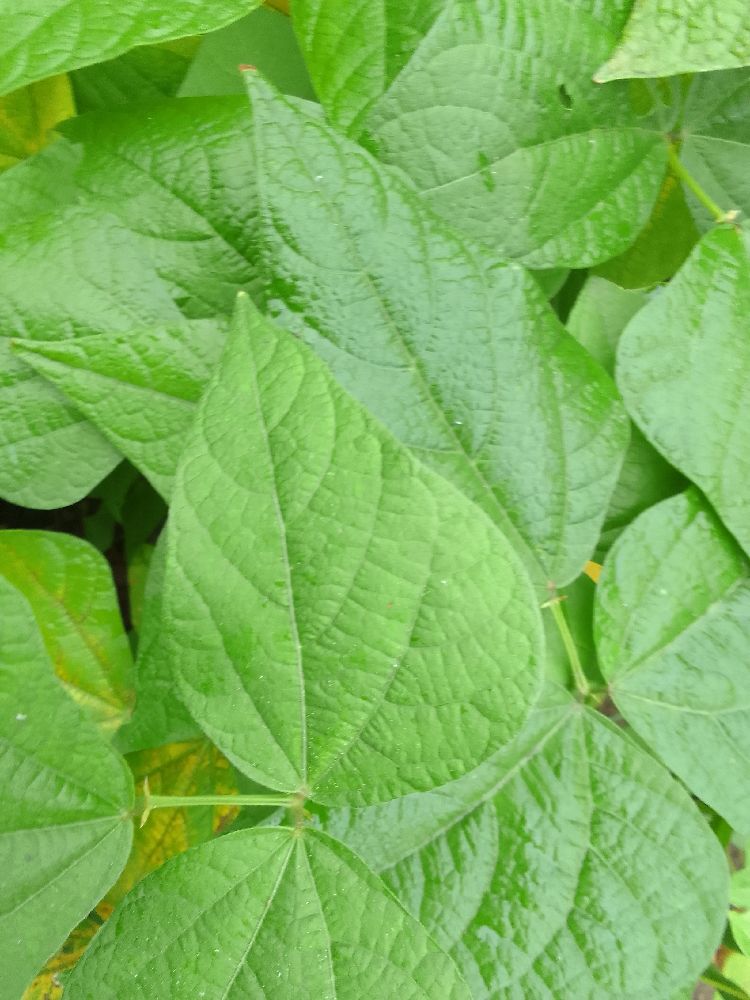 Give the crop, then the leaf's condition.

common bean, healthy
